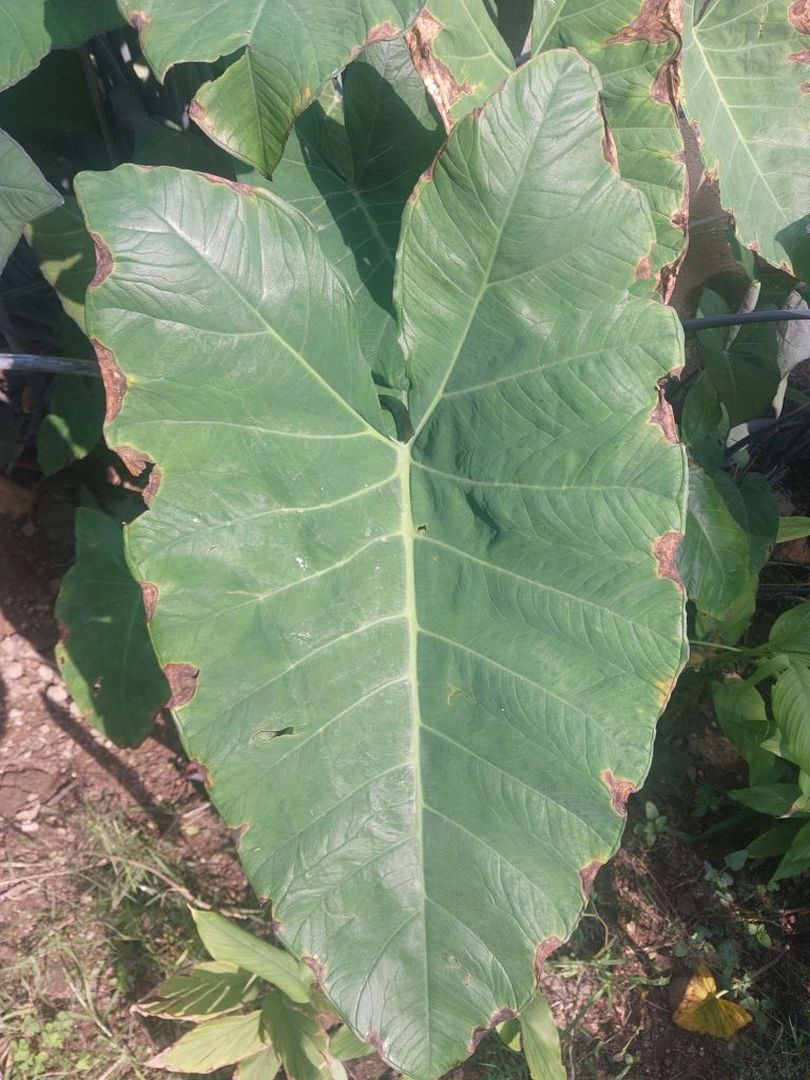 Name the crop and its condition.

taro, leaf blight
